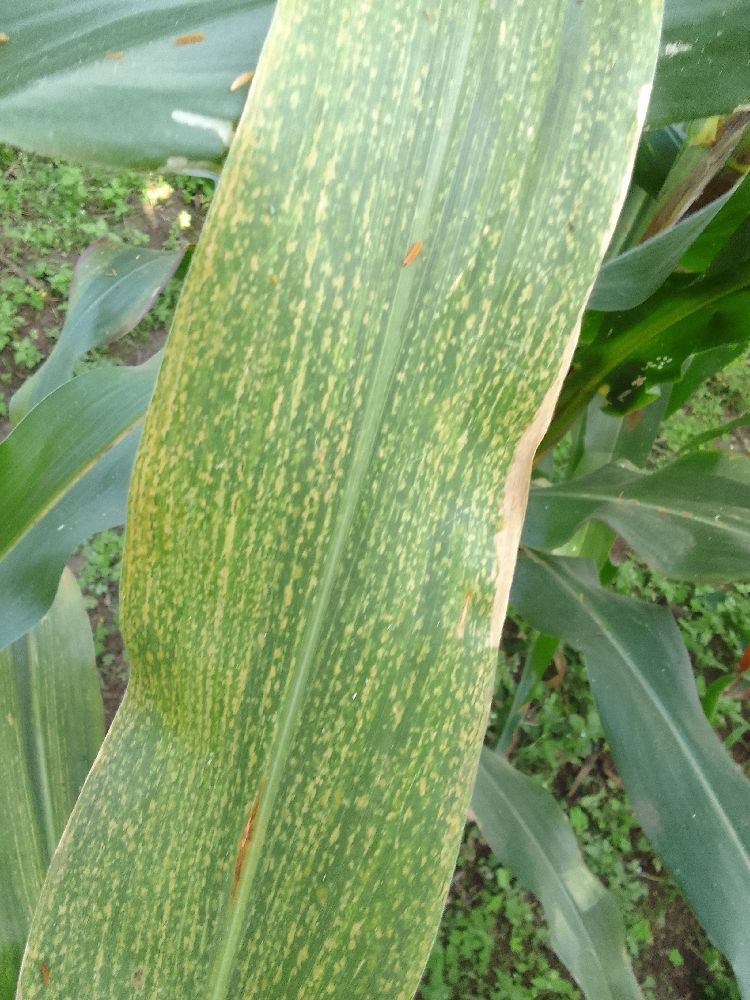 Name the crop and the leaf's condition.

maize, maize lethal necrosis
